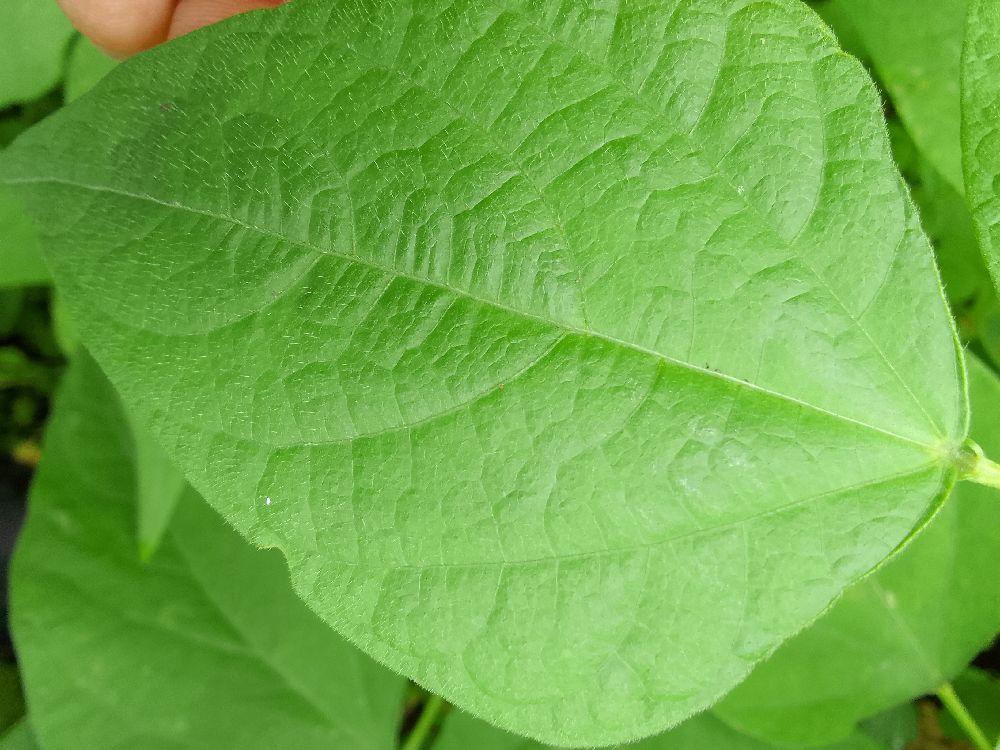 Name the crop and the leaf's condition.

common bean, healthy
